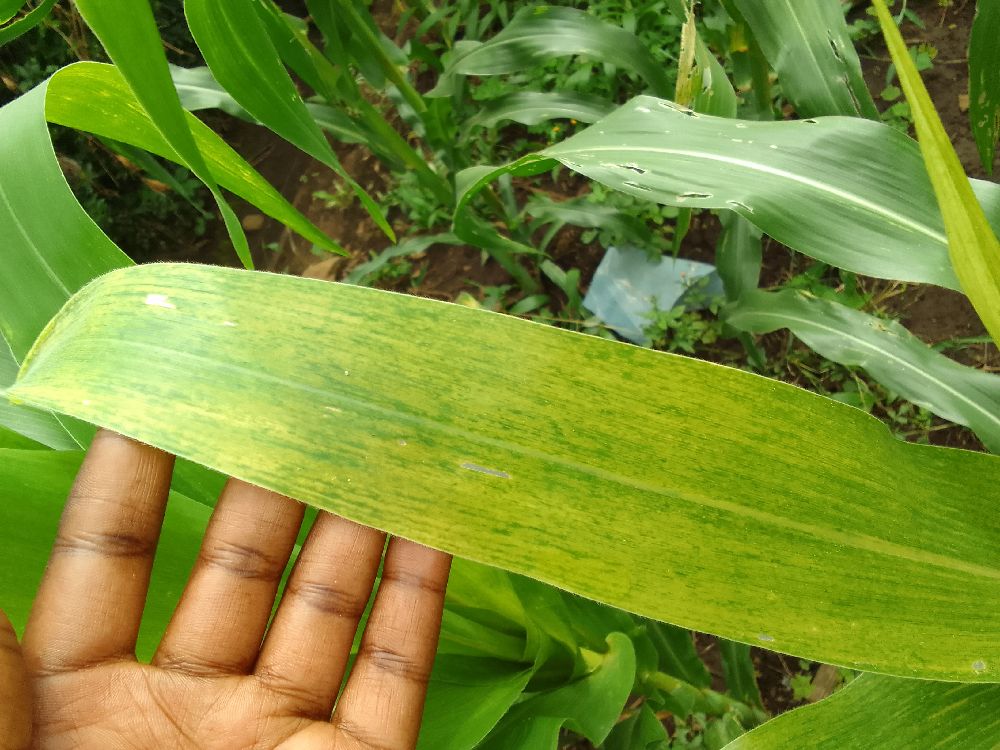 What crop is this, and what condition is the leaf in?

maize, maize lethal necrosis
